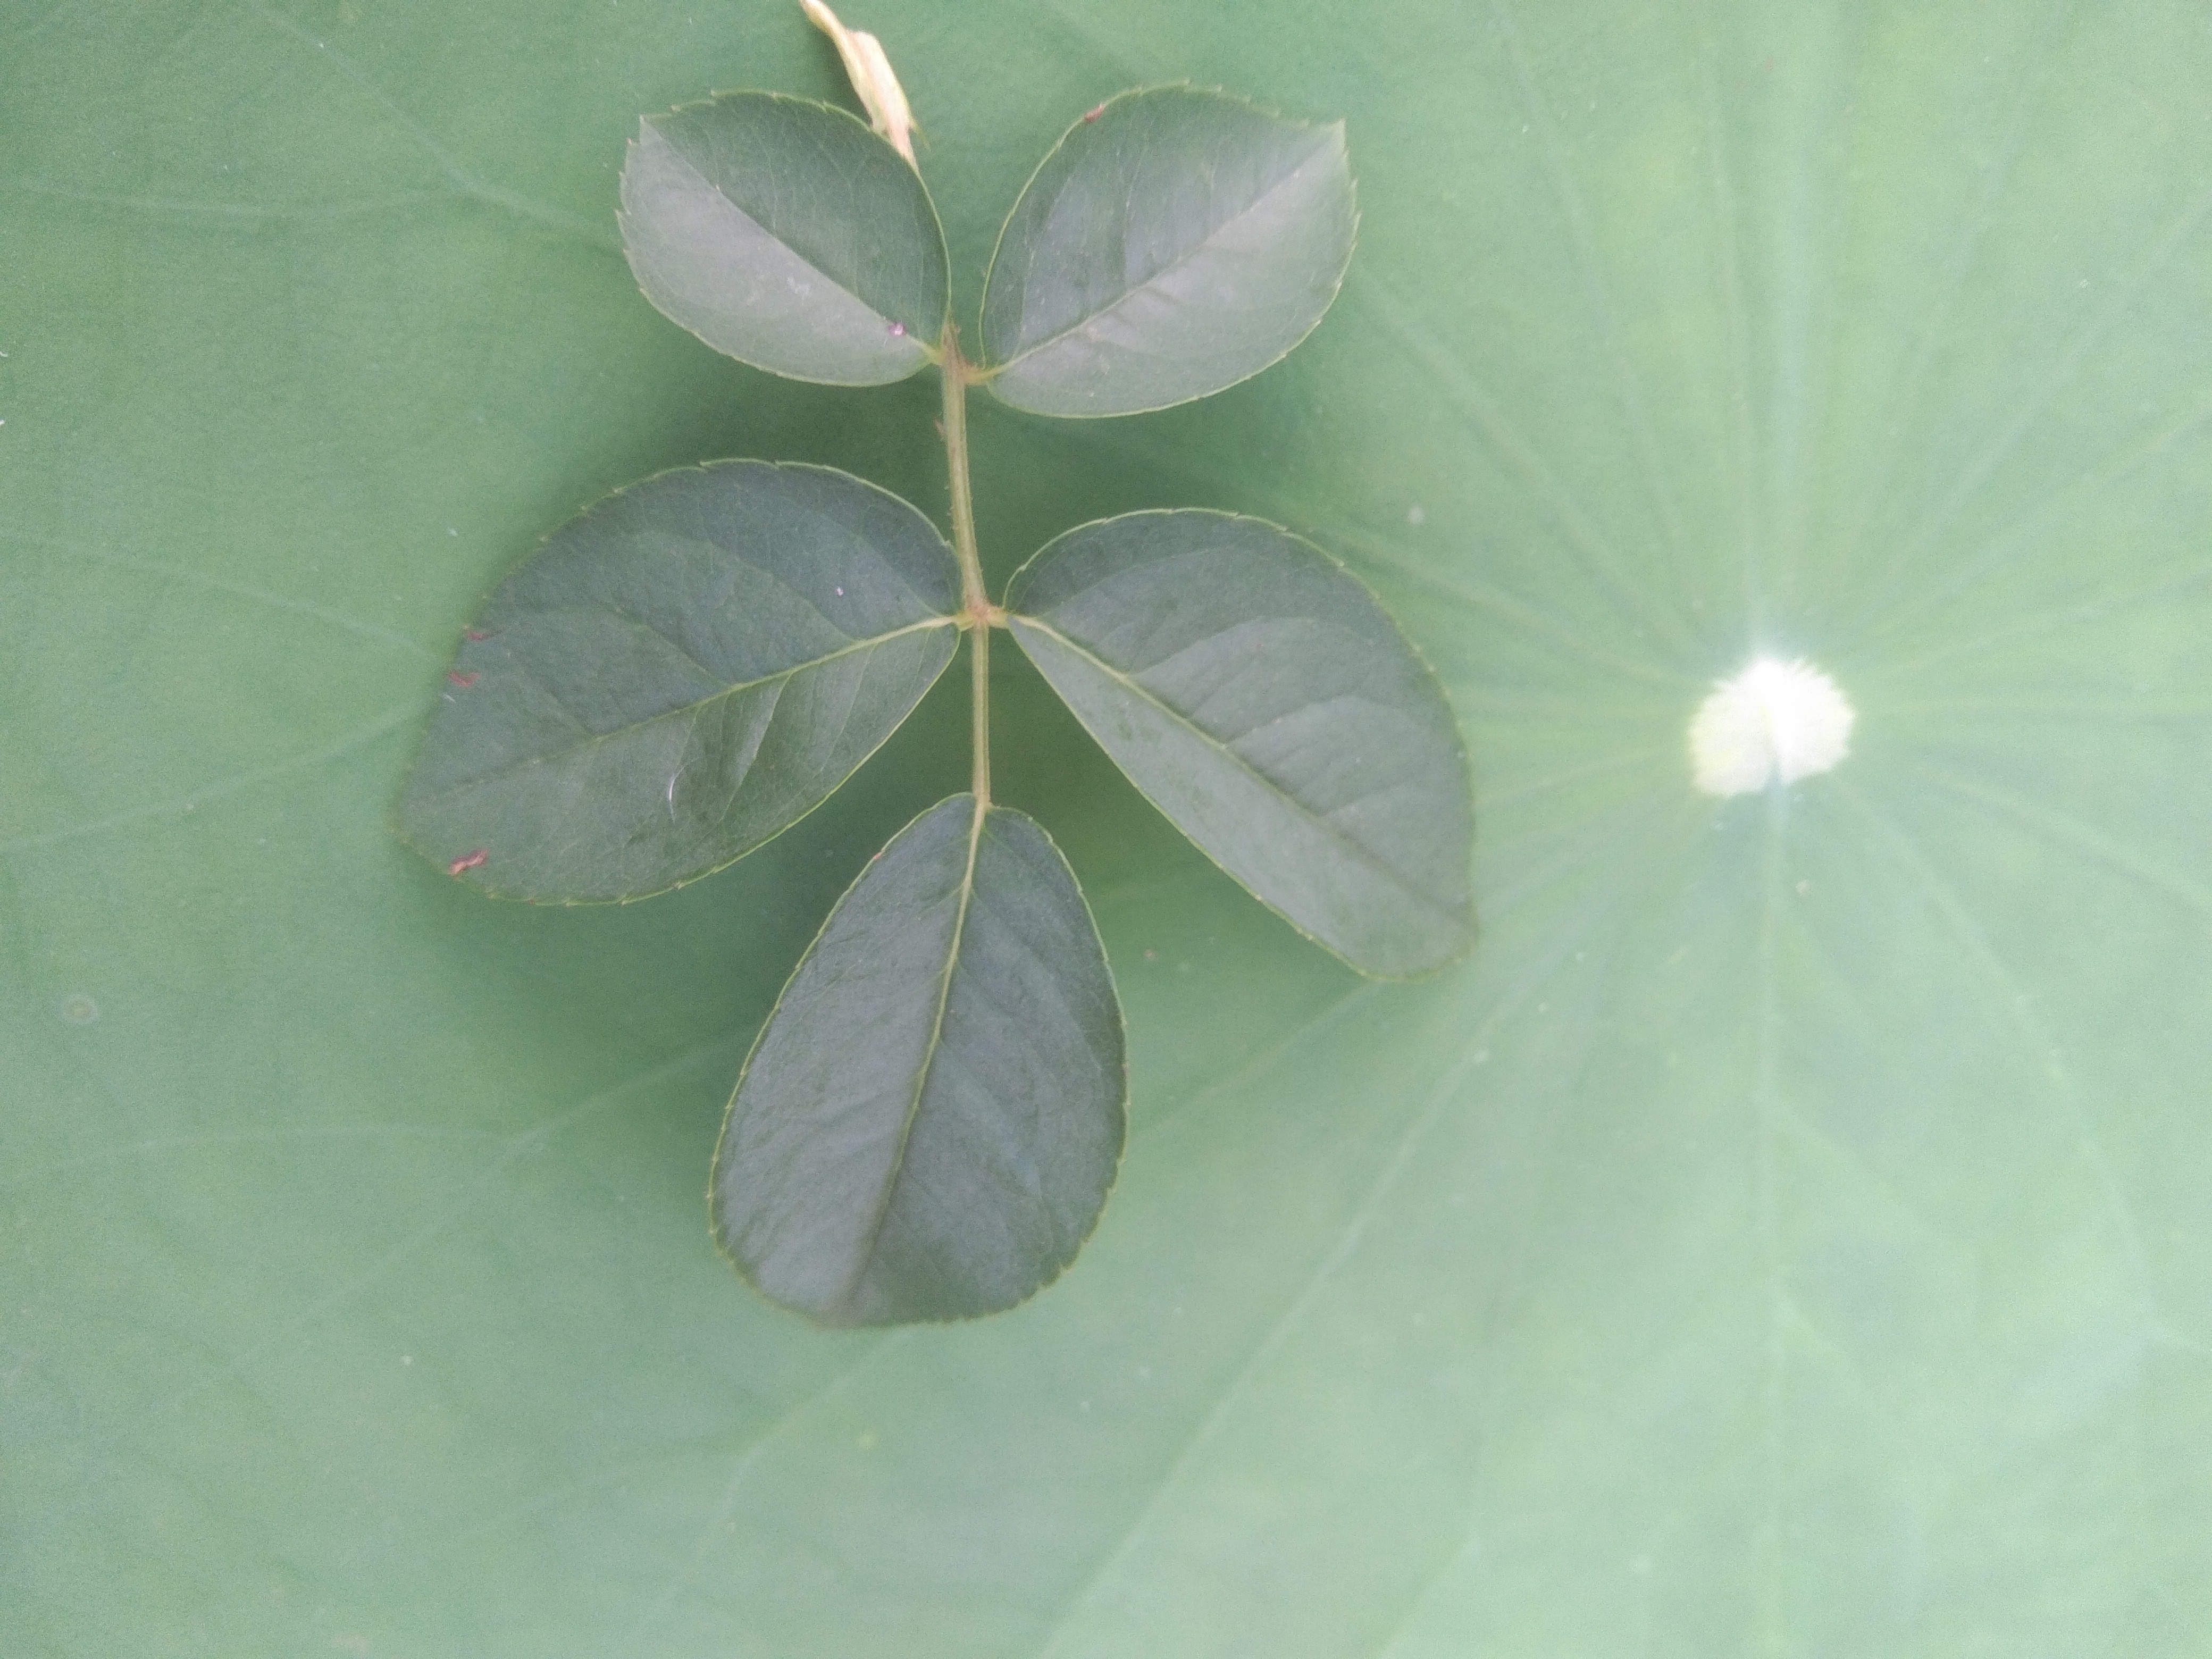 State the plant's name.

rose
